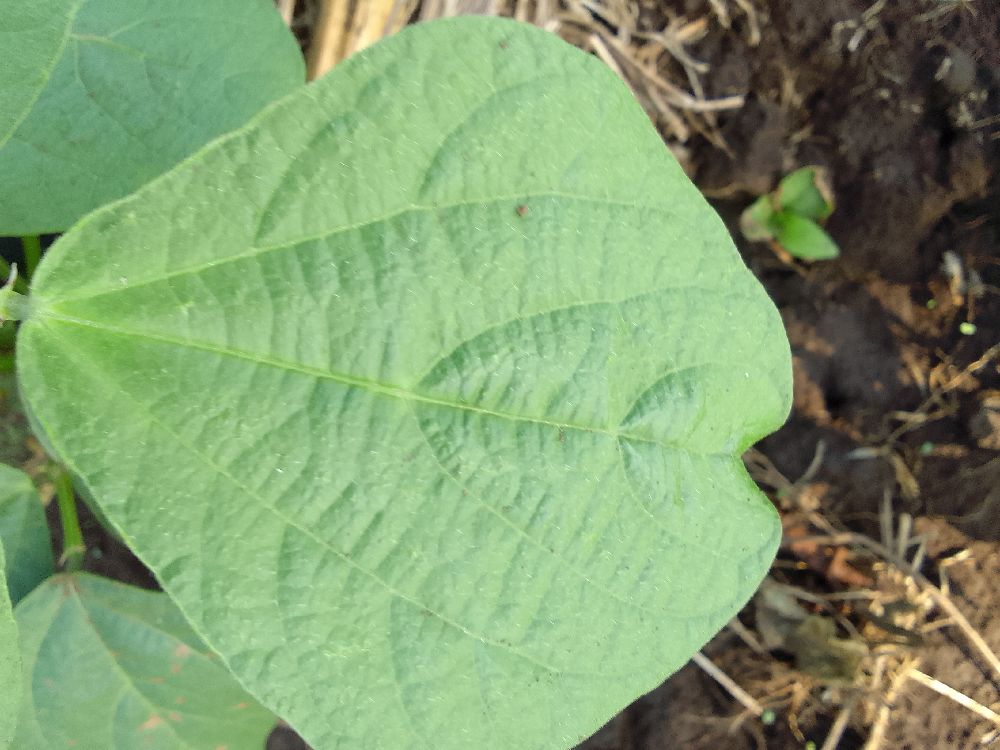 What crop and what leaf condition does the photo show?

common bean, healthy
